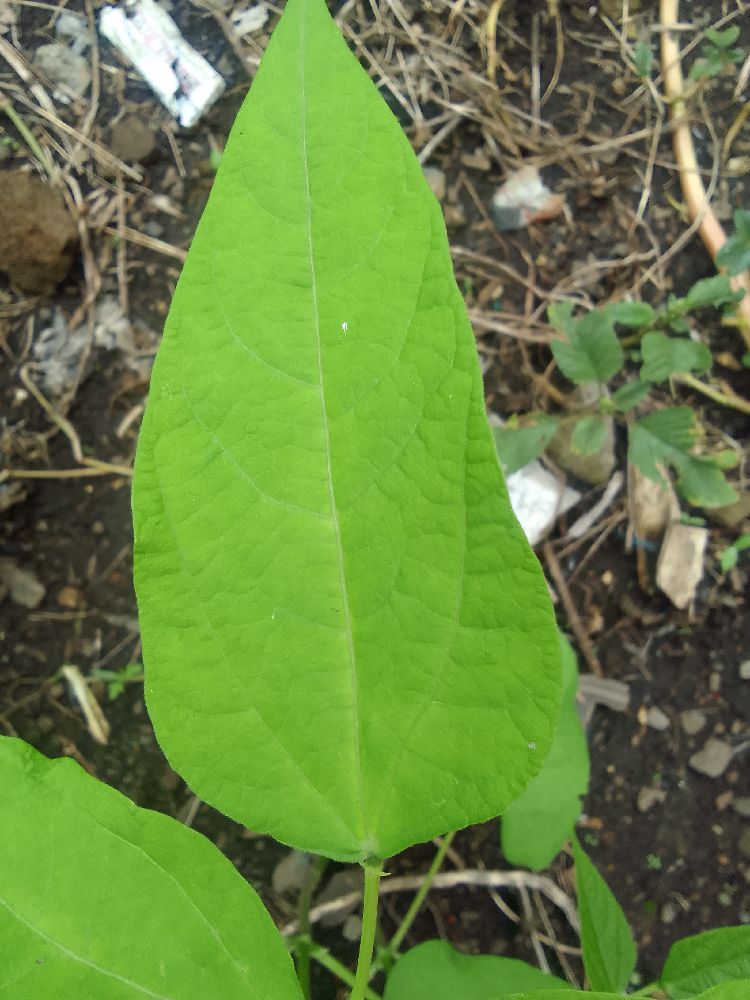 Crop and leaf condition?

common bean, healthy
